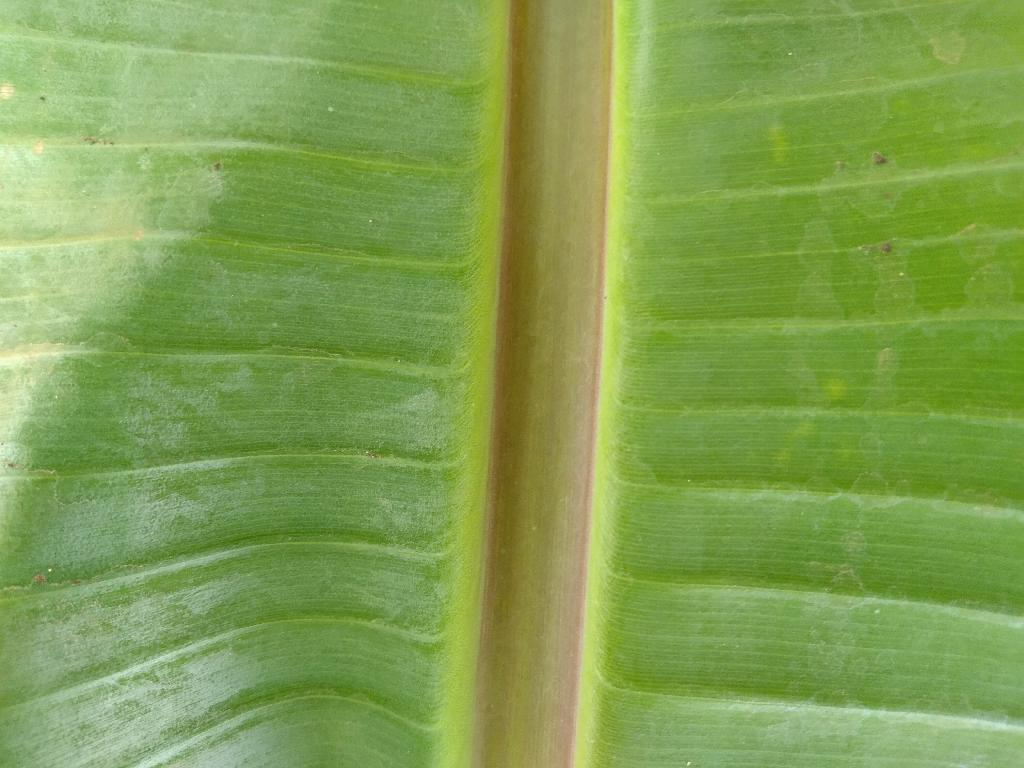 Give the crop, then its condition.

banana, healthy
